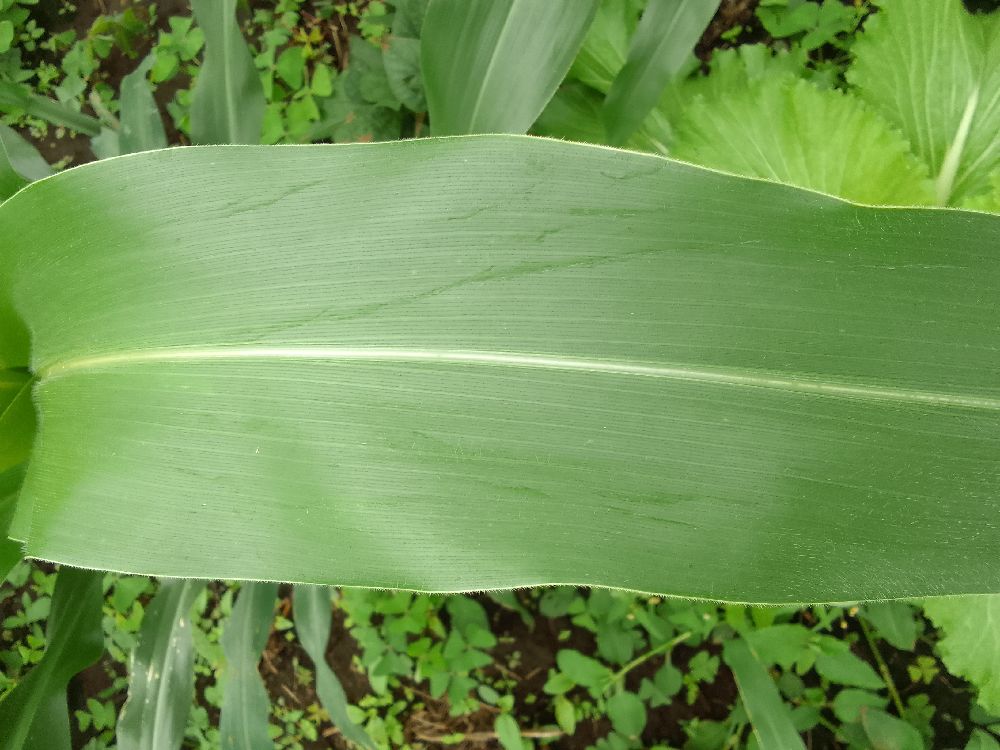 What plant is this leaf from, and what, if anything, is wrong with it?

maize, healthy
